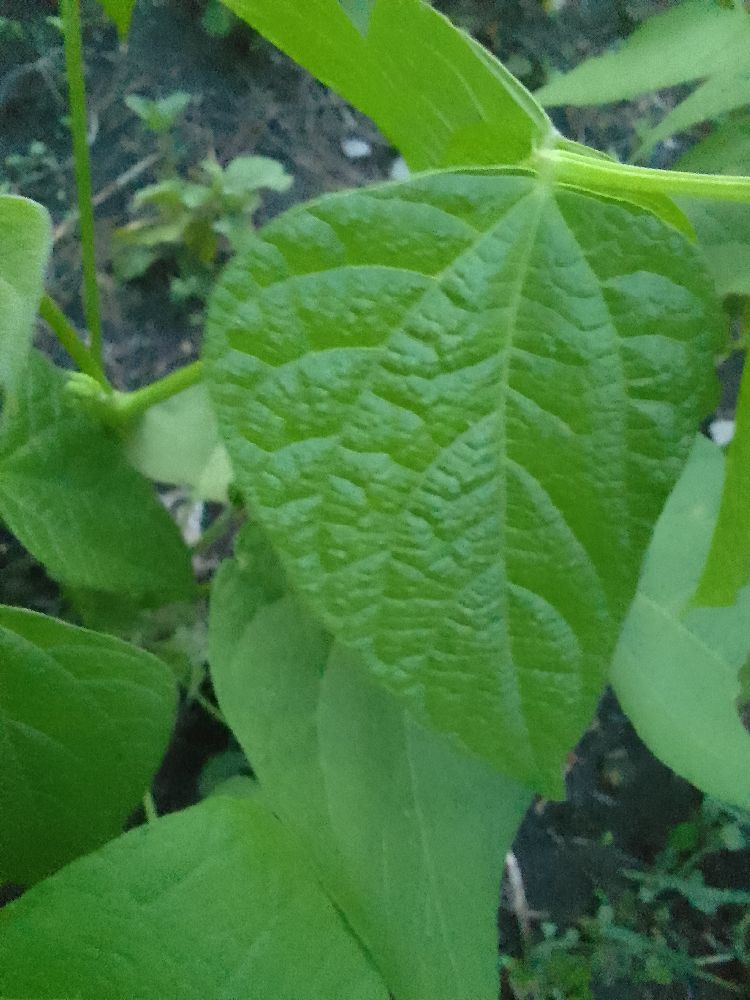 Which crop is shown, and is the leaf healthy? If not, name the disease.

common bean, healthy
